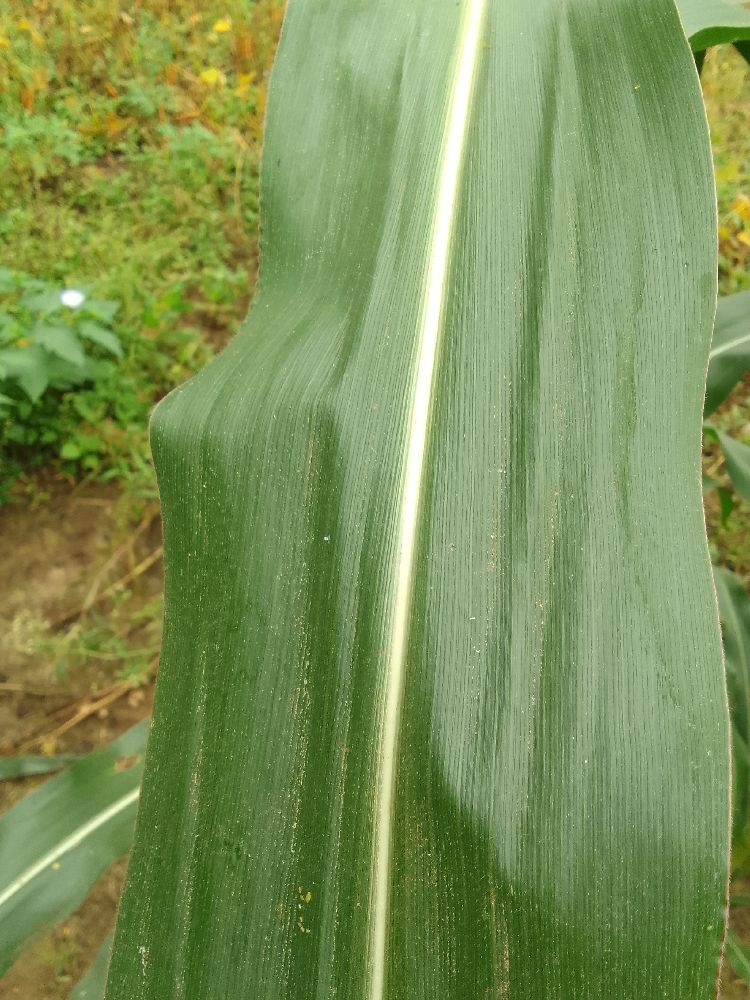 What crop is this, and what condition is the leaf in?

maize, healthy
